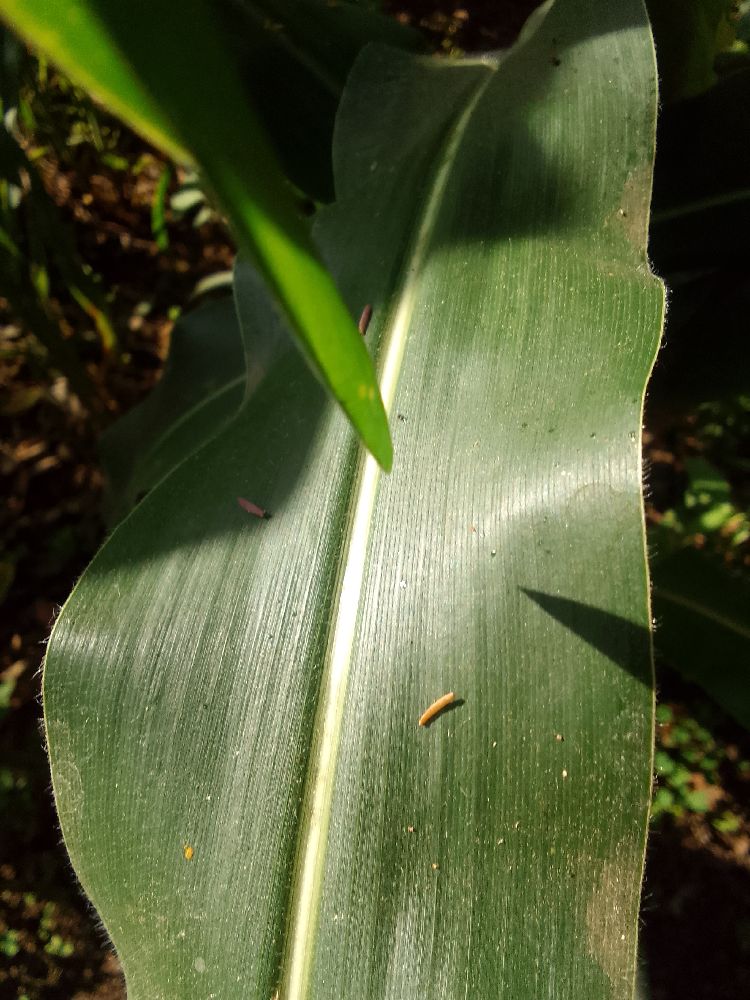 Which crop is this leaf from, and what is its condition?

maize, healthy
